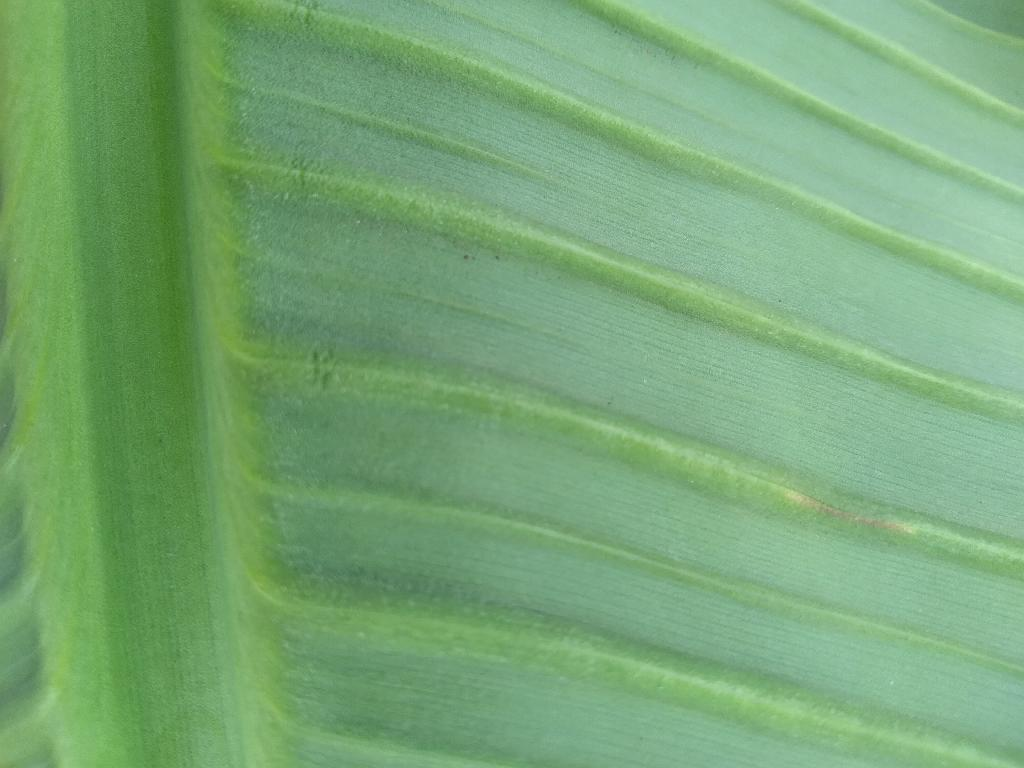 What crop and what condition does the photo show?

banana, healthy
